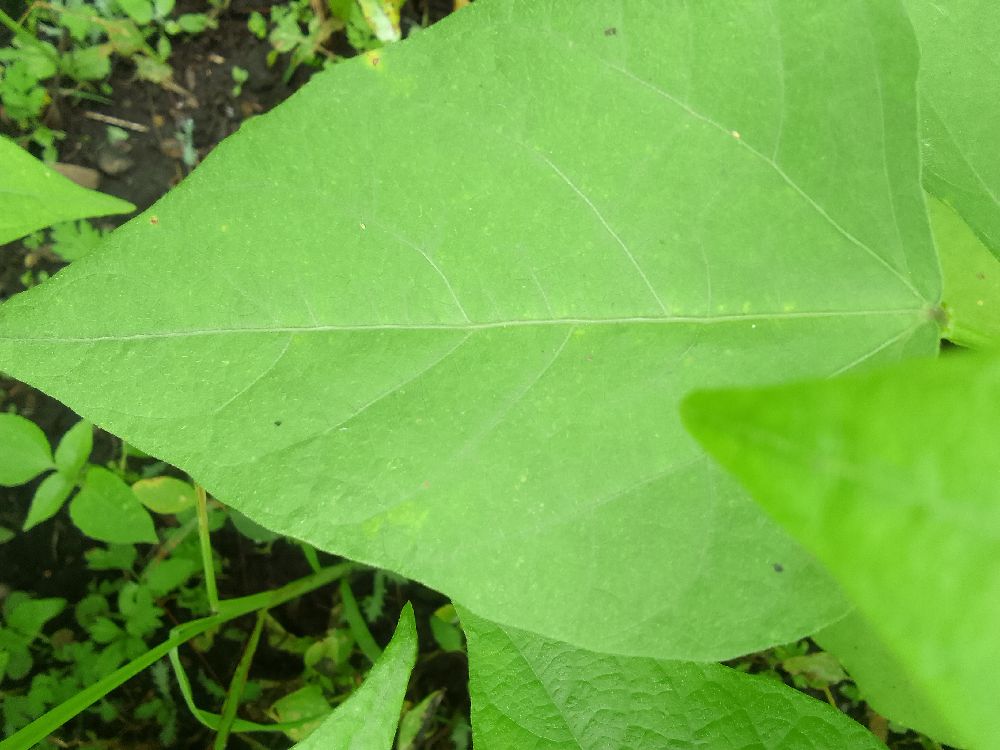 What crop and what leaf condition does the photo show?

common bean, healthy
